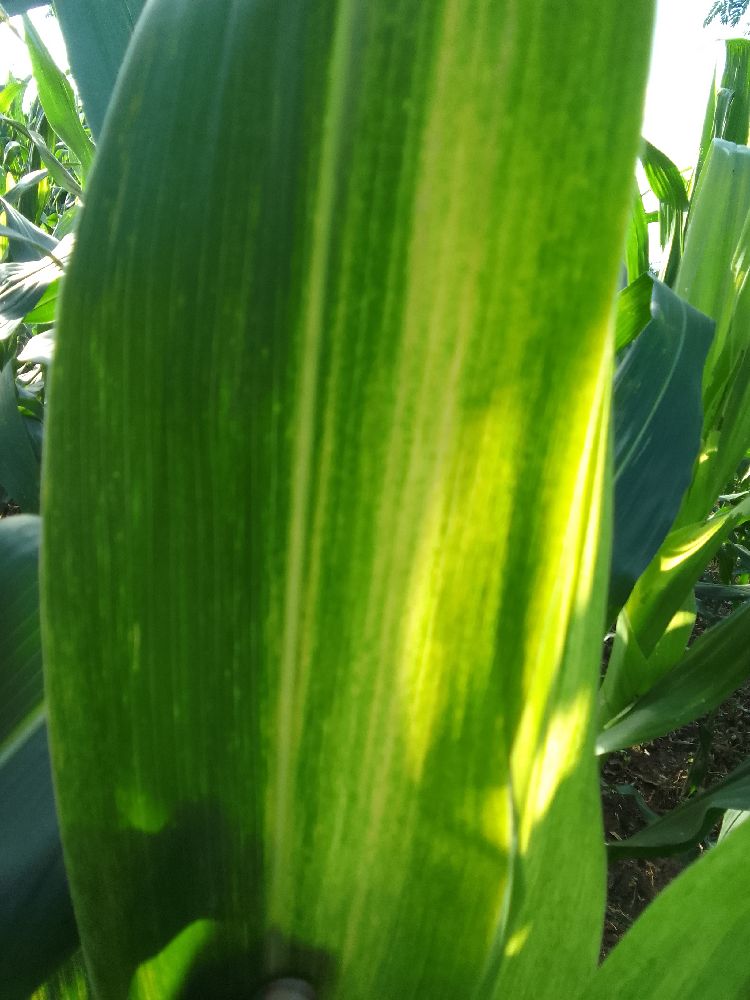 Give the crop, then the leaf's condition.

maize, maize lethal necrosis
